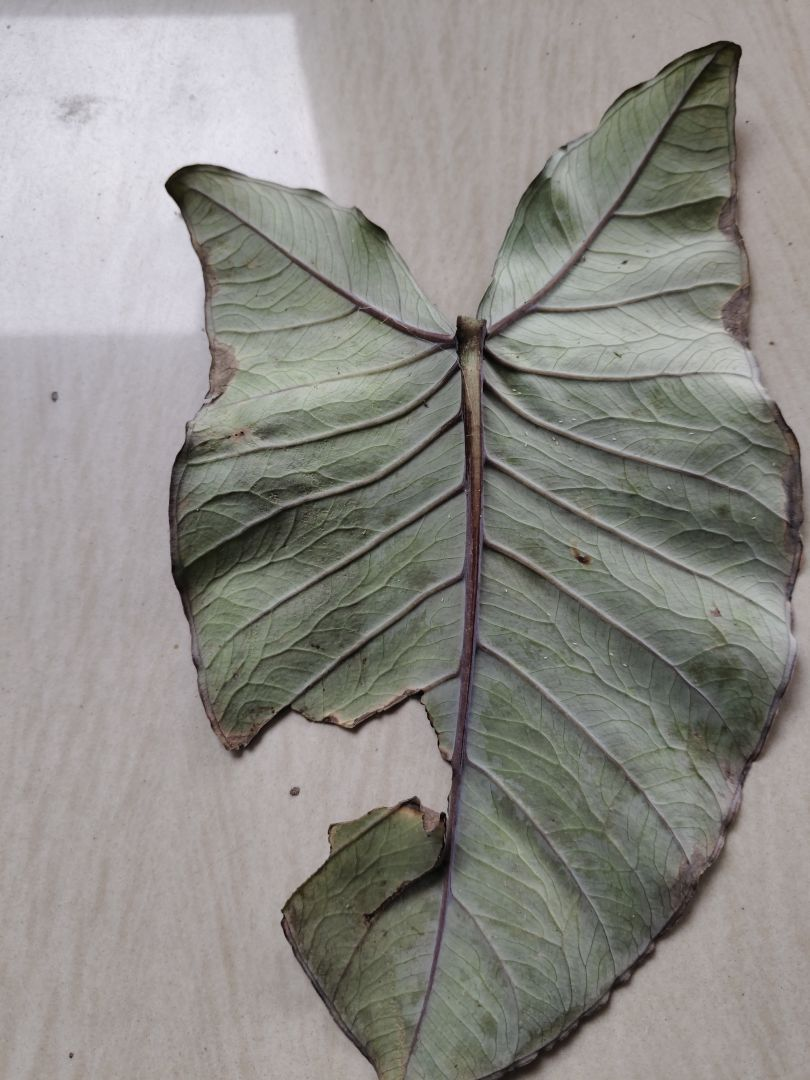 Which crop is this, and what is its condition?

taro, leaf blight
